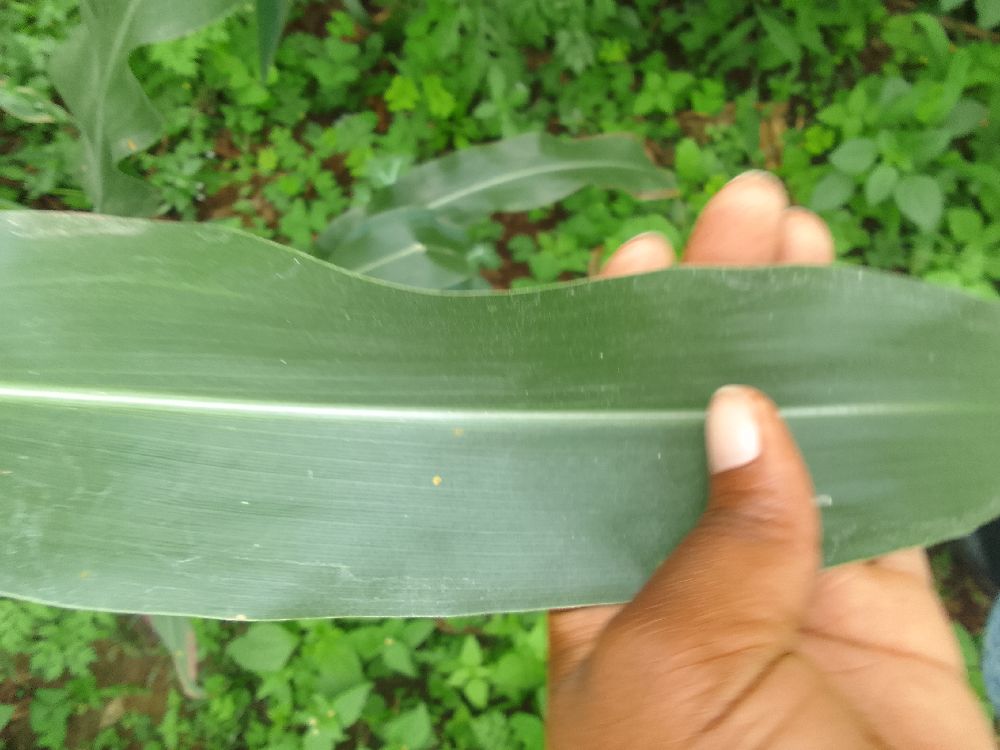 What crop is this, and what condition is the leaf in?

maize, healthy
